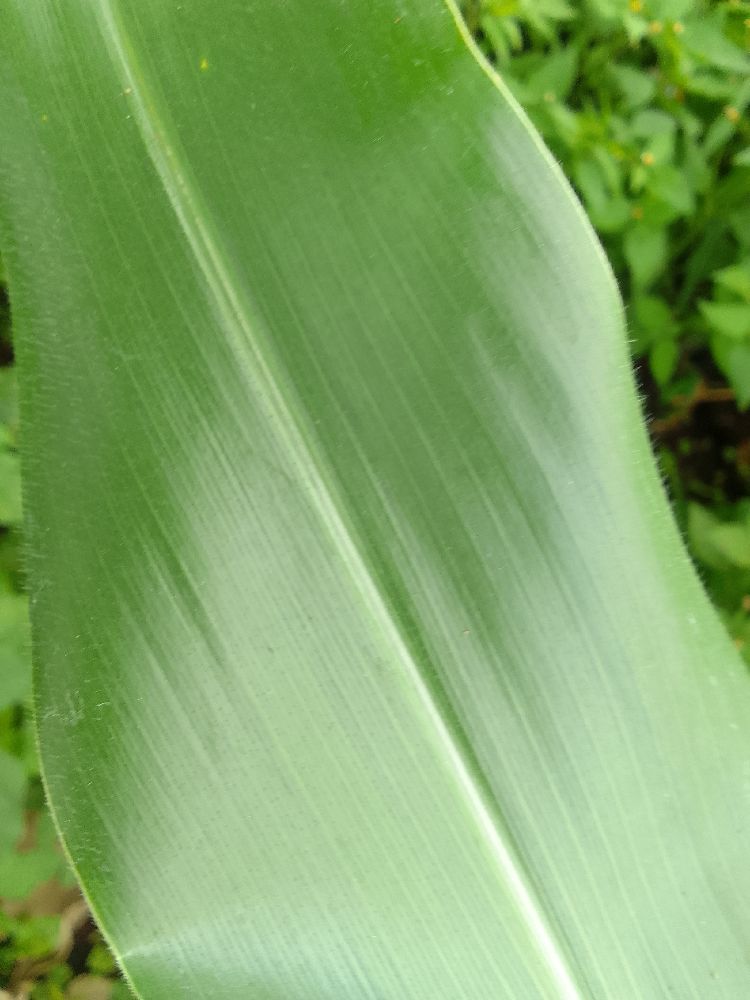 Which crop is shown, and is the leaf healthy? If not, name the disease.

maize, healthy
